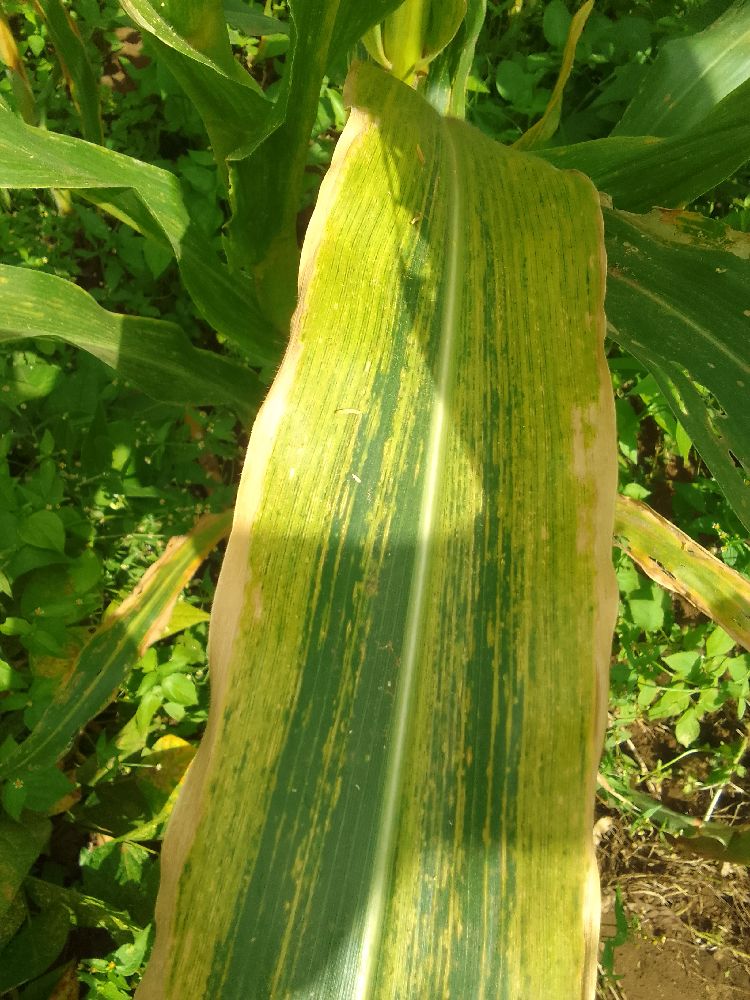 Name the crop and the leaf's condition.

maize, maize lethal necrosis
